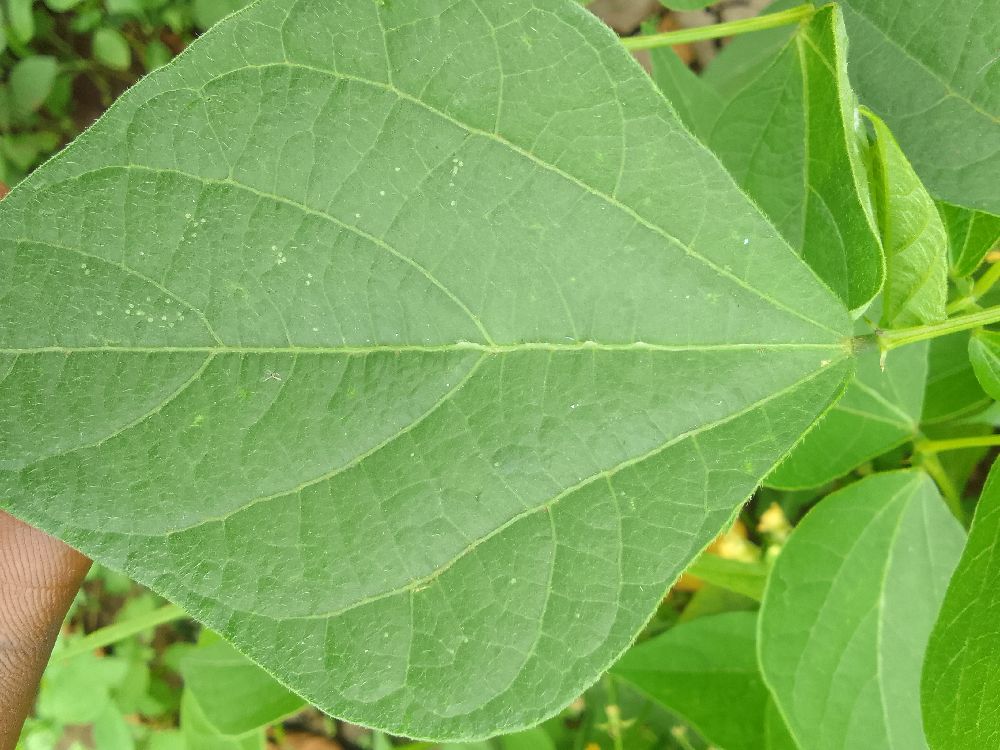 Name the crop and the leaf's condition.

common bean, healthy
